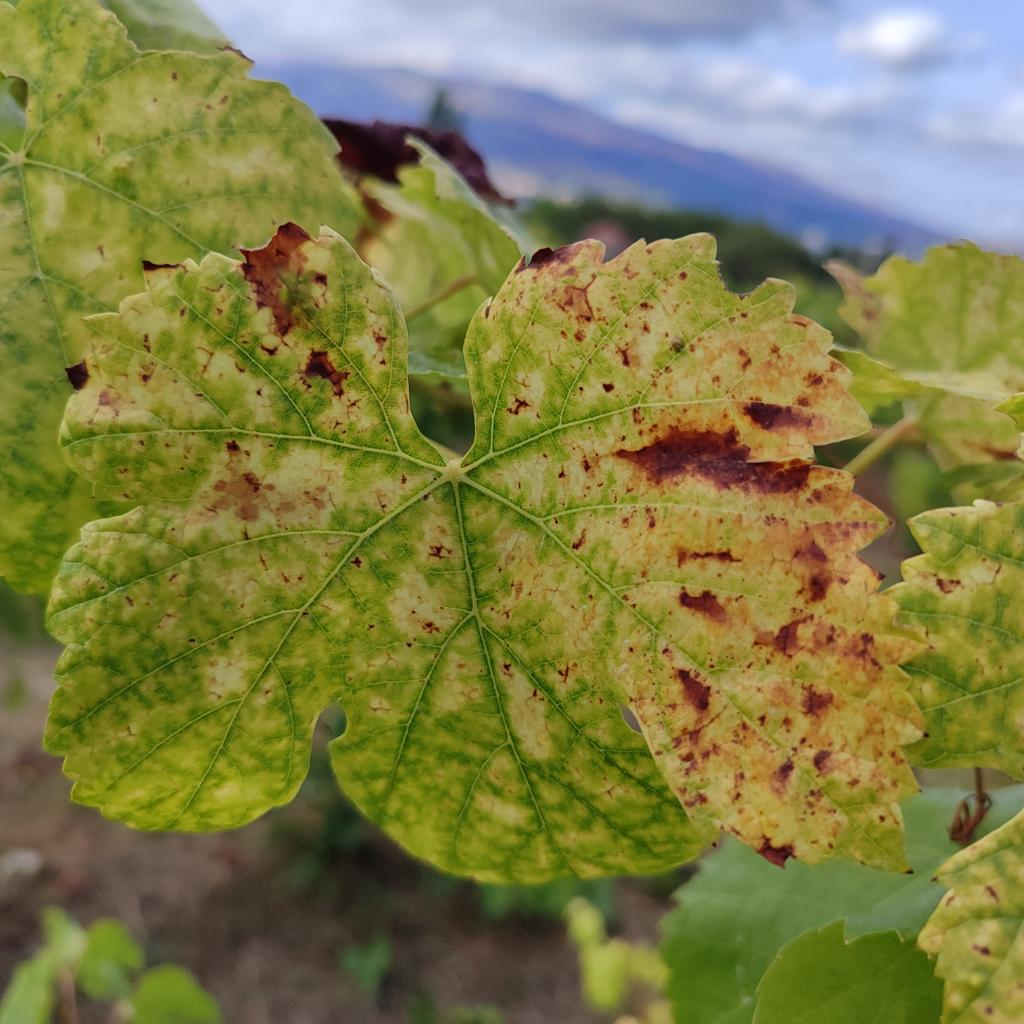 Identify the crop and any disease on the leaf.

grapevine, esca complex
